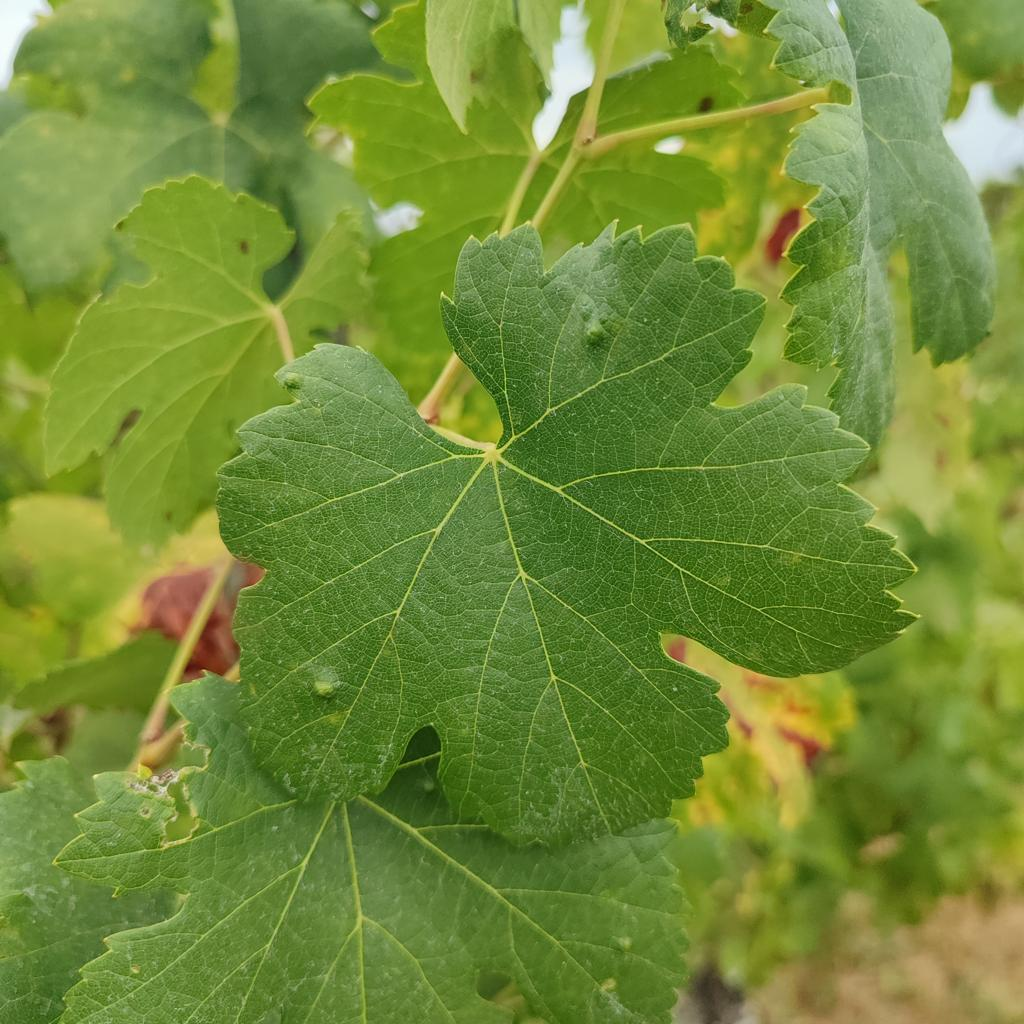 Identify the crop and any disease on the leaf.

grapevine, erineum mite
